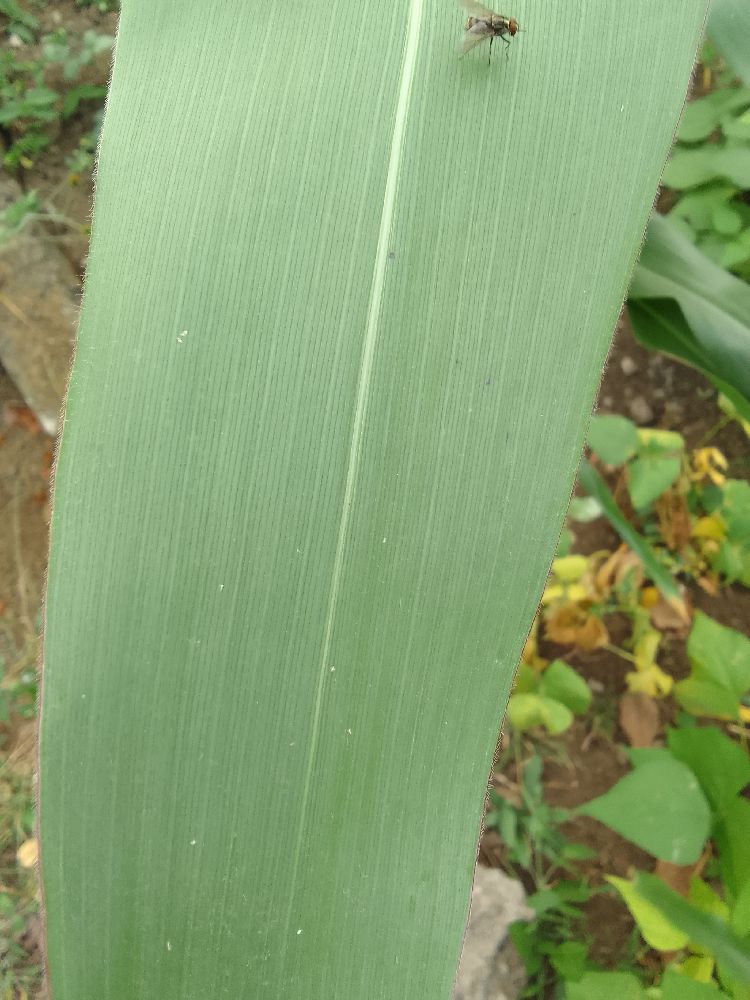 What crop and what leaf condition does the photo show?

maize, healthy
